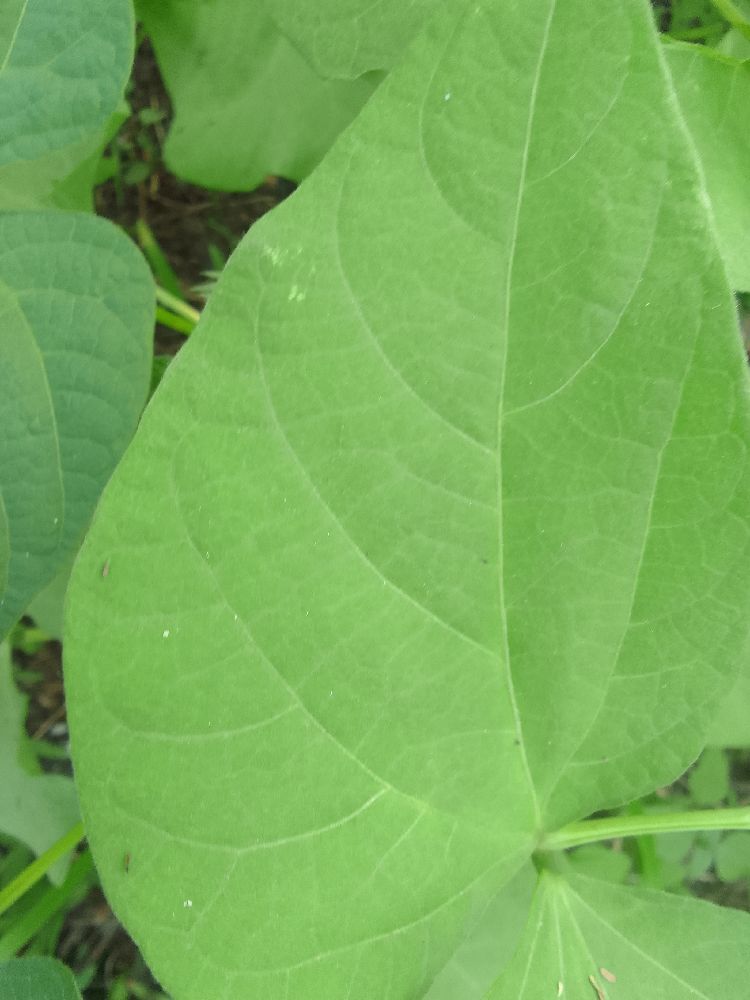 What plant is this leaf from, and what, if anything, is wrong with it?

common bean, healthy
